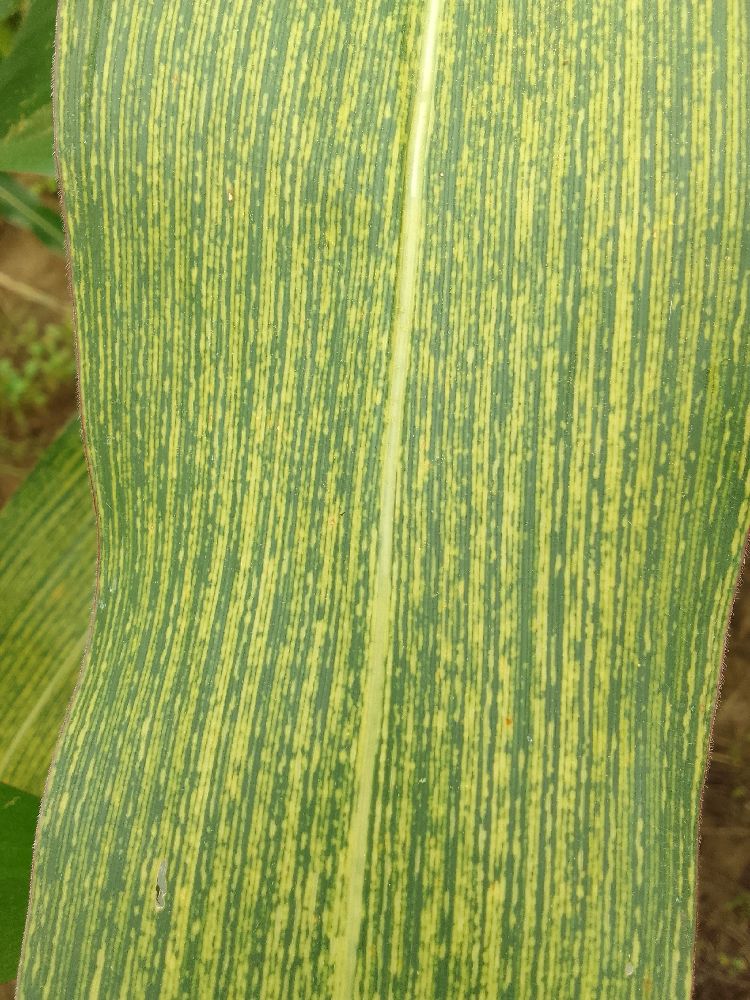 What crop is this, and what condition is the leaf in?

maize, maize streak virus
